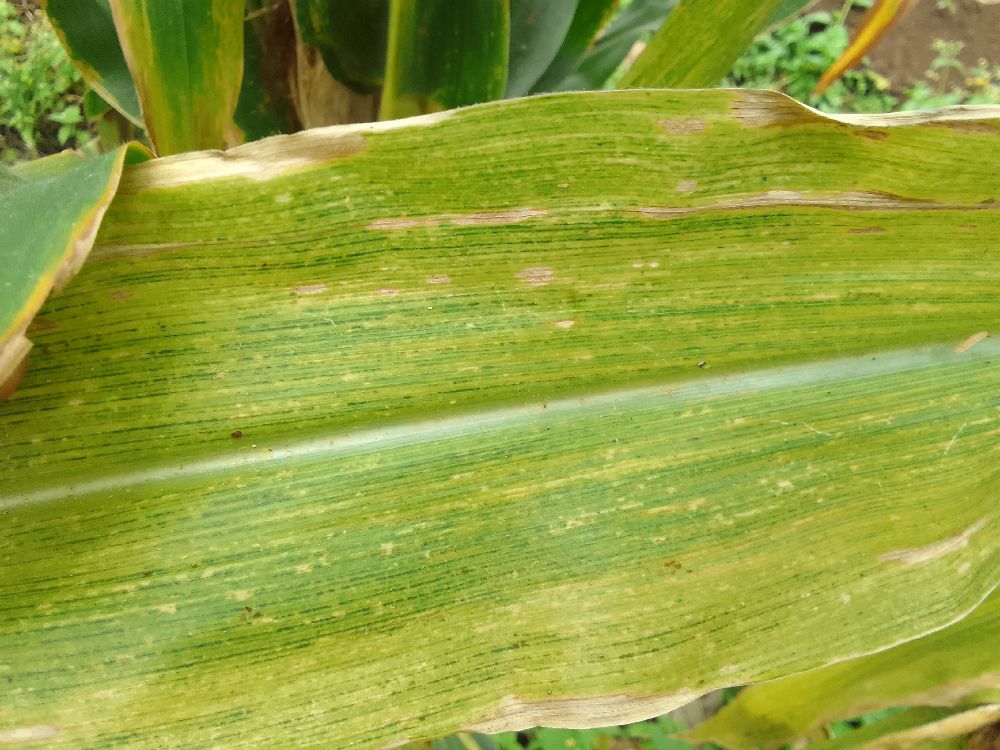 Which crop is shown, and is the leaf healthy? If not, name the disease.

maize, maize lethal necrosis
